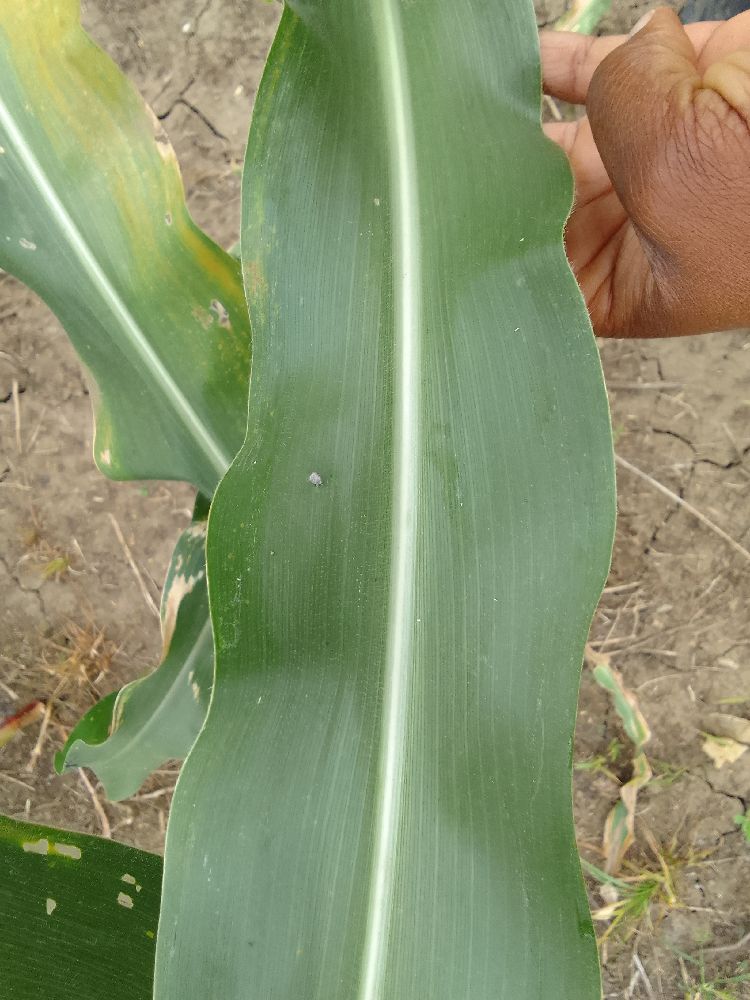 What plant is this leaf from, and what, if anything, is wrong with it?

maize, healthy
